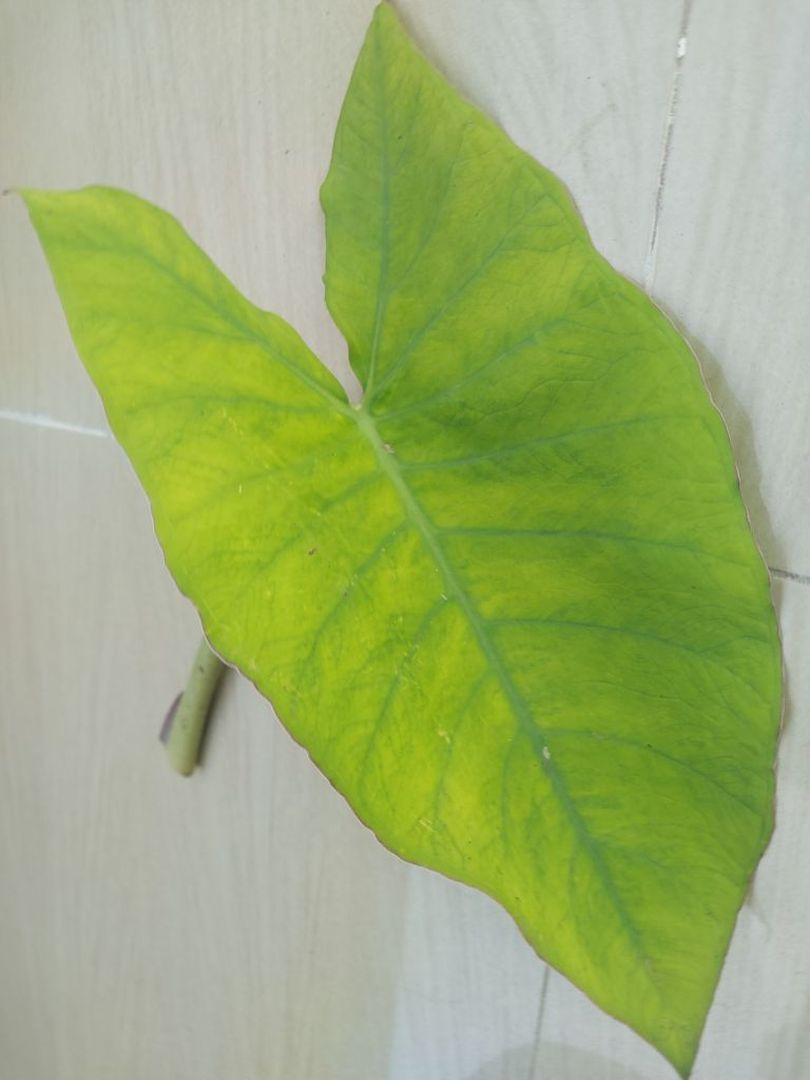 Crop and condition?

taro, mosaic
